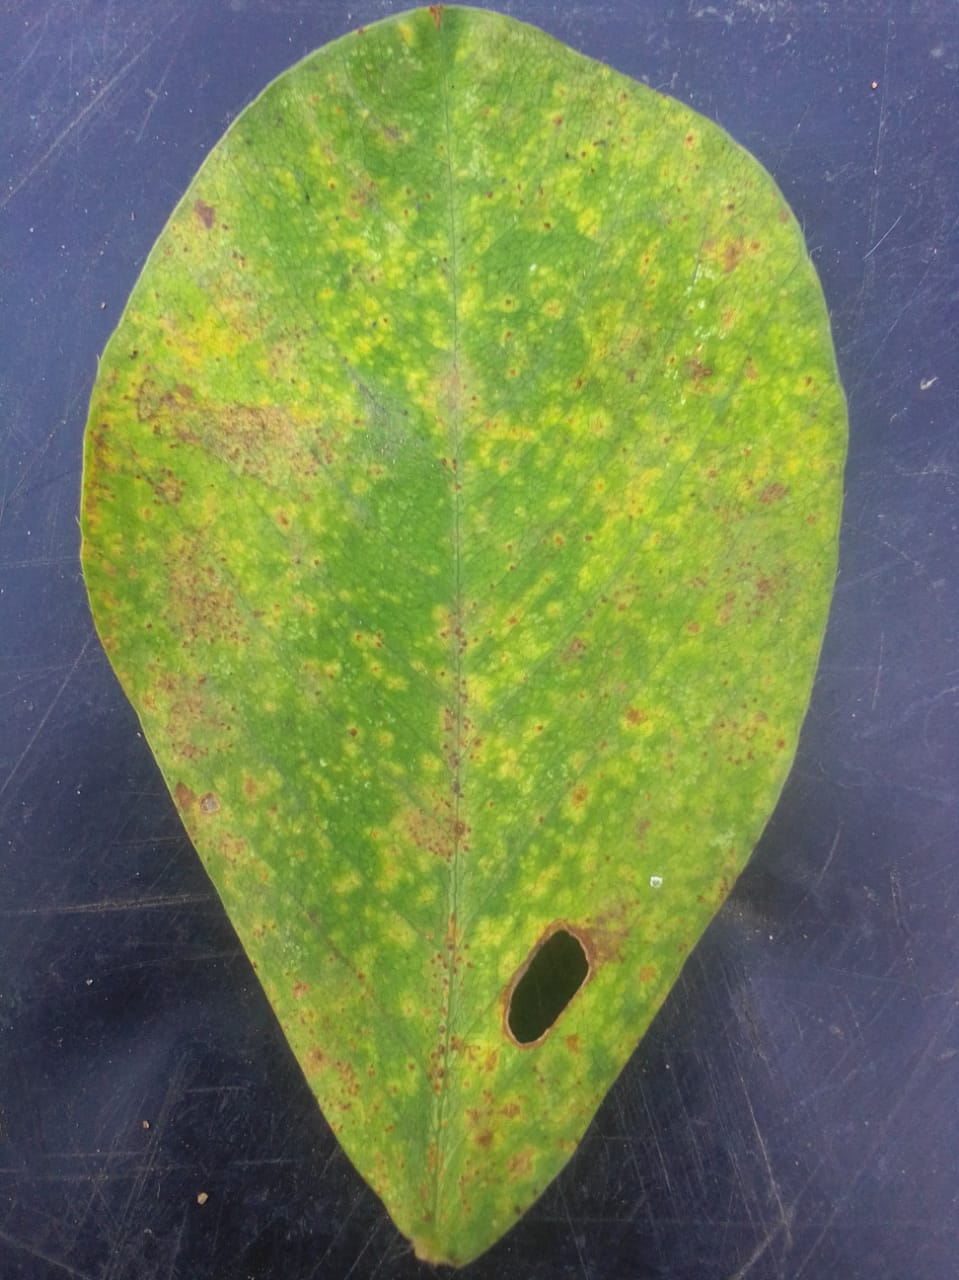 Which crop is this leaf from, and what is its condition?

peanut, passalora arachidicola
